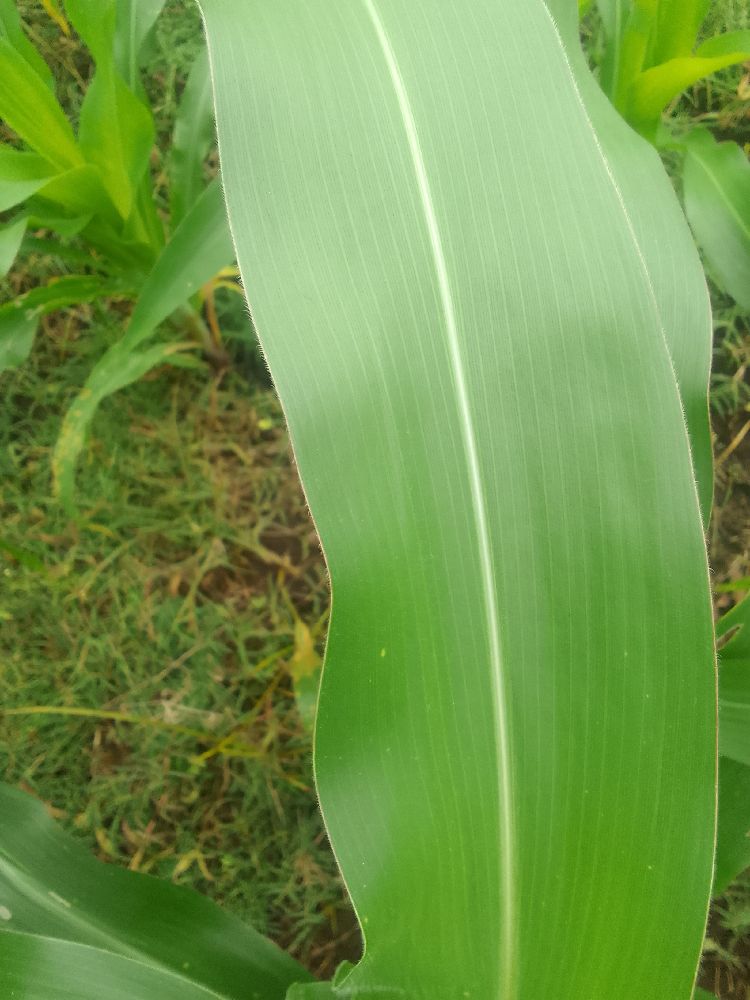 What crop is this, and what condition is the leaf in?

maize, healthy
